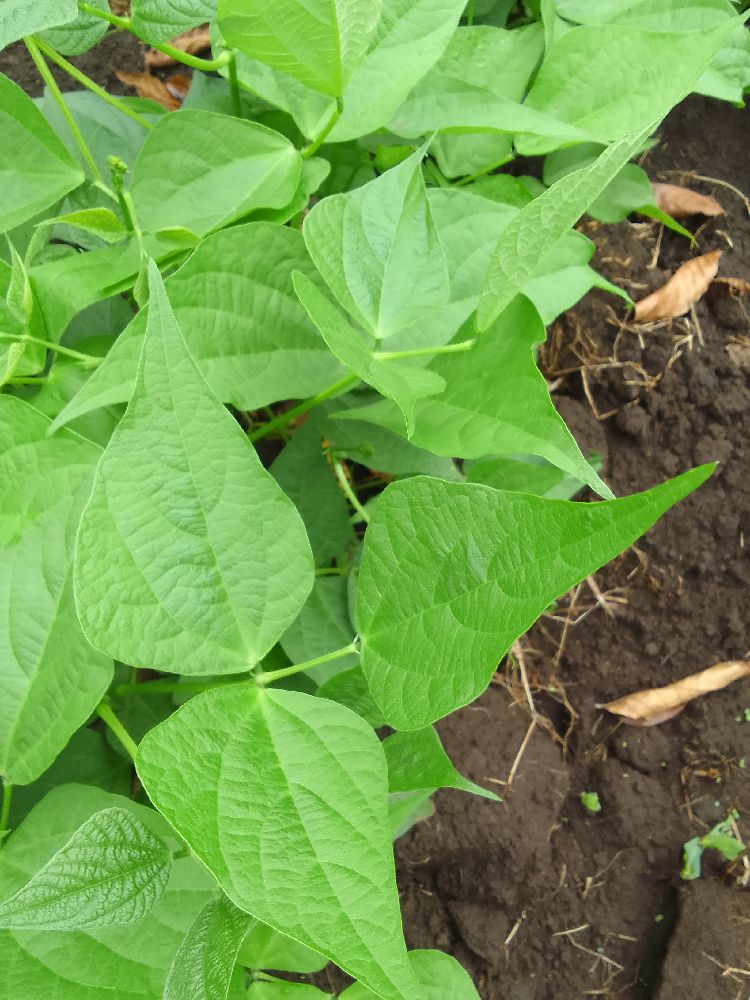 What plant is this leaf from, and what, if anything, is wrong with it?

common bean, healthy
